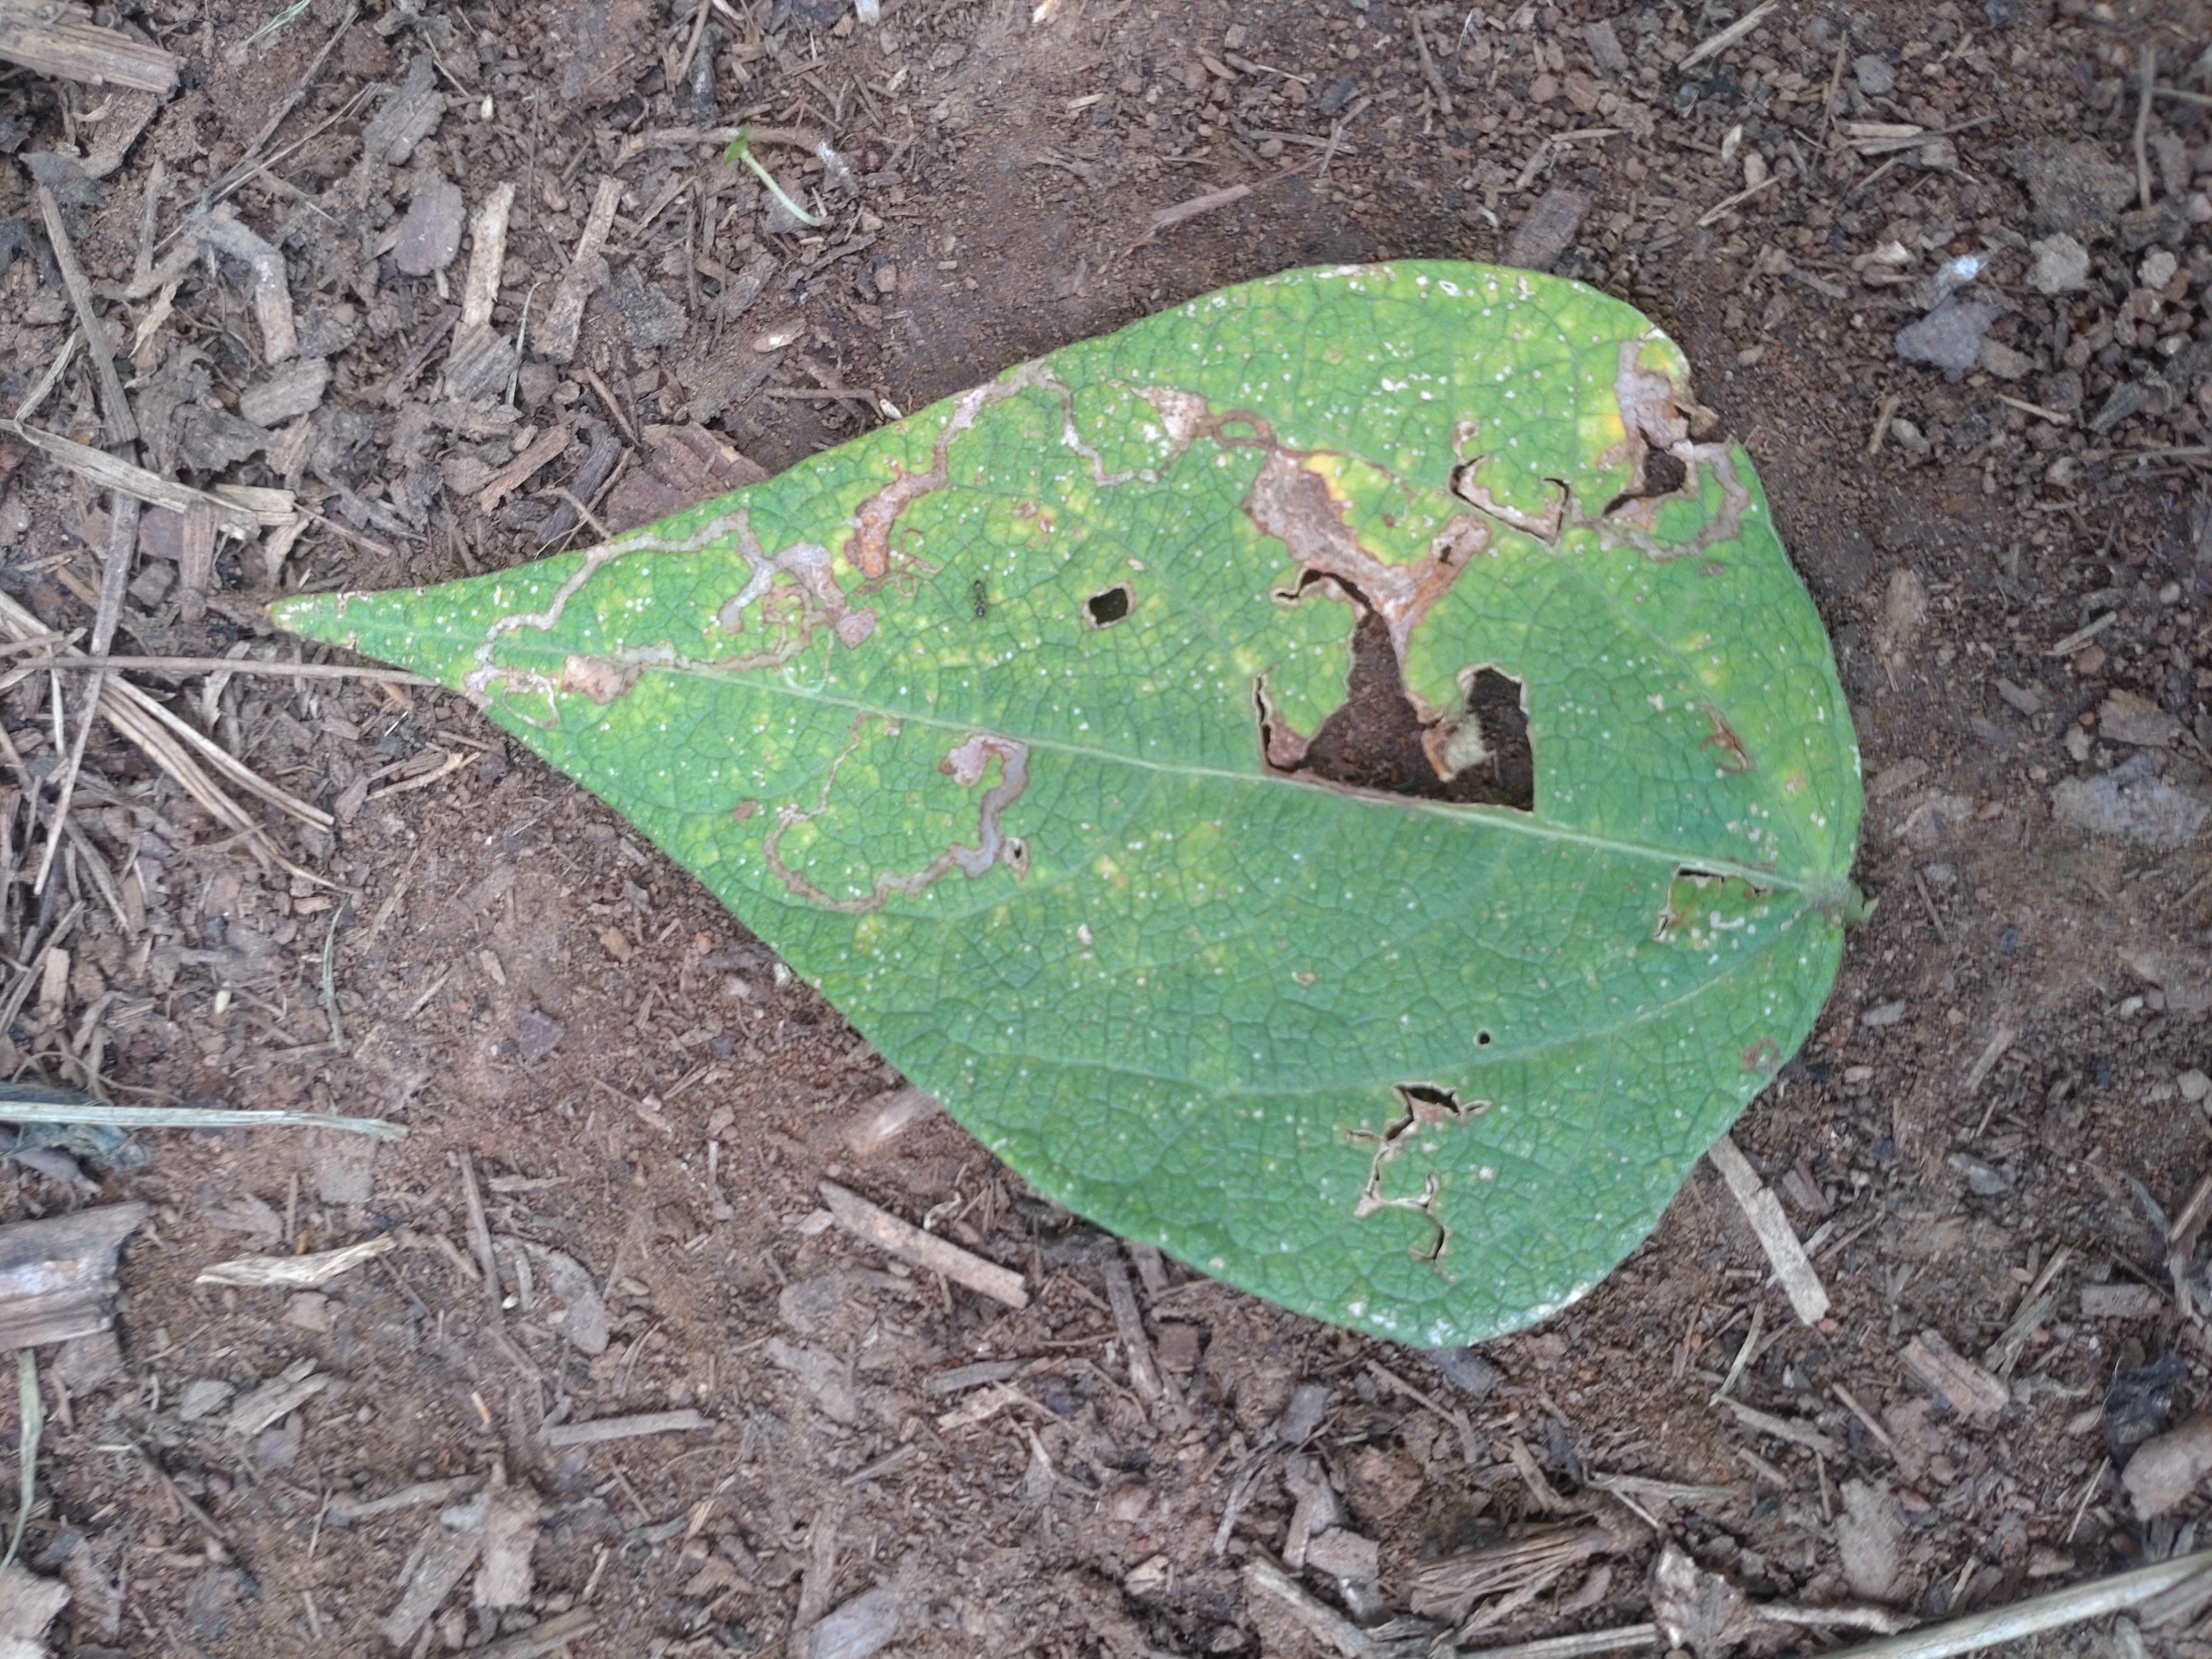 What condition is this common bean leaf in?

anthracnose
